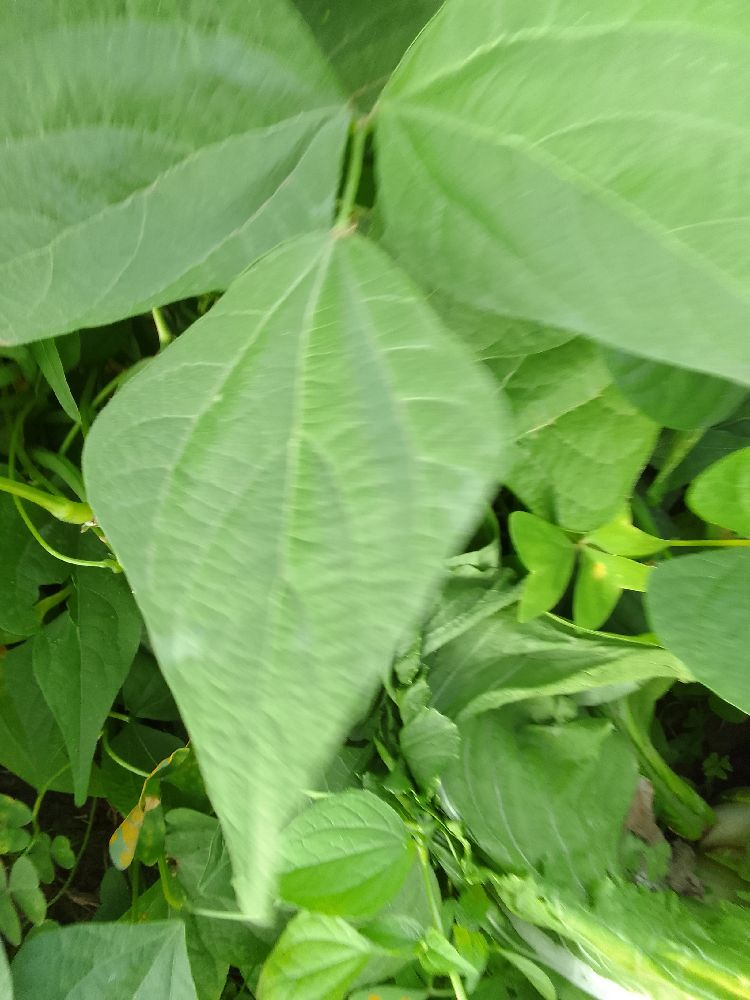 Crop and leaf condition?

common bean, healthy
